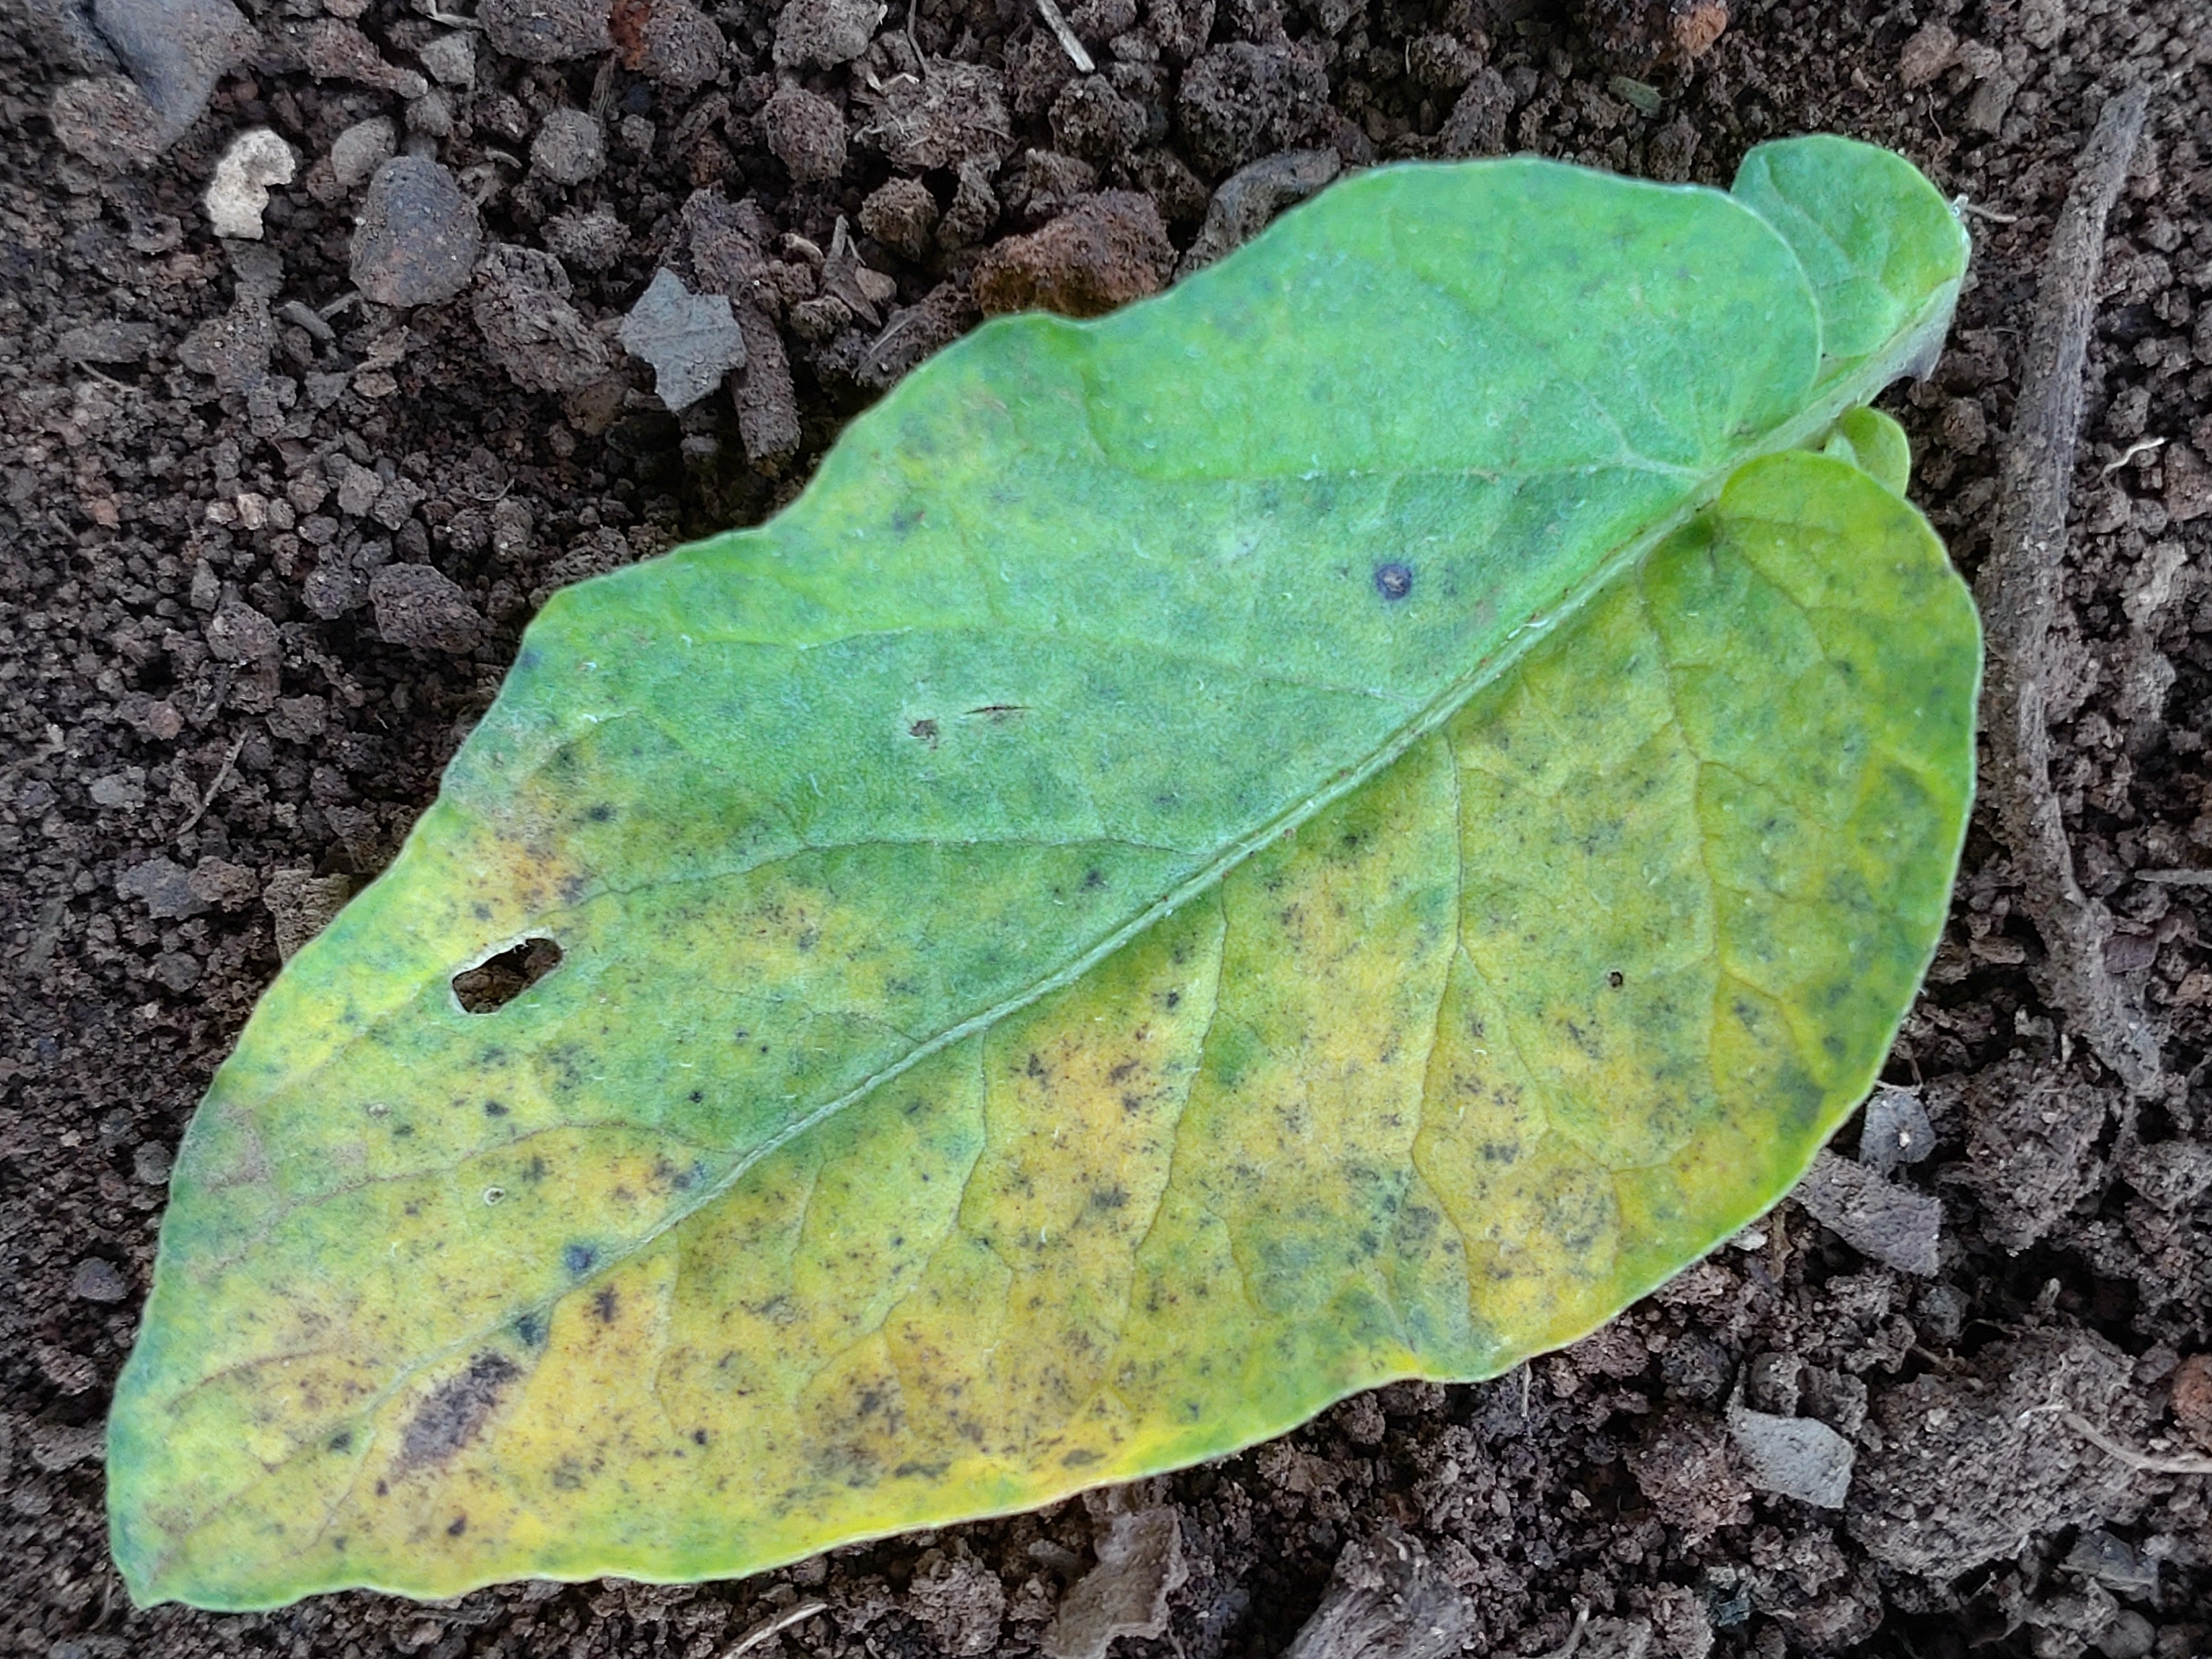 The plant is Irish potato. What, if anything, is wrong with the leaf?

late blight
